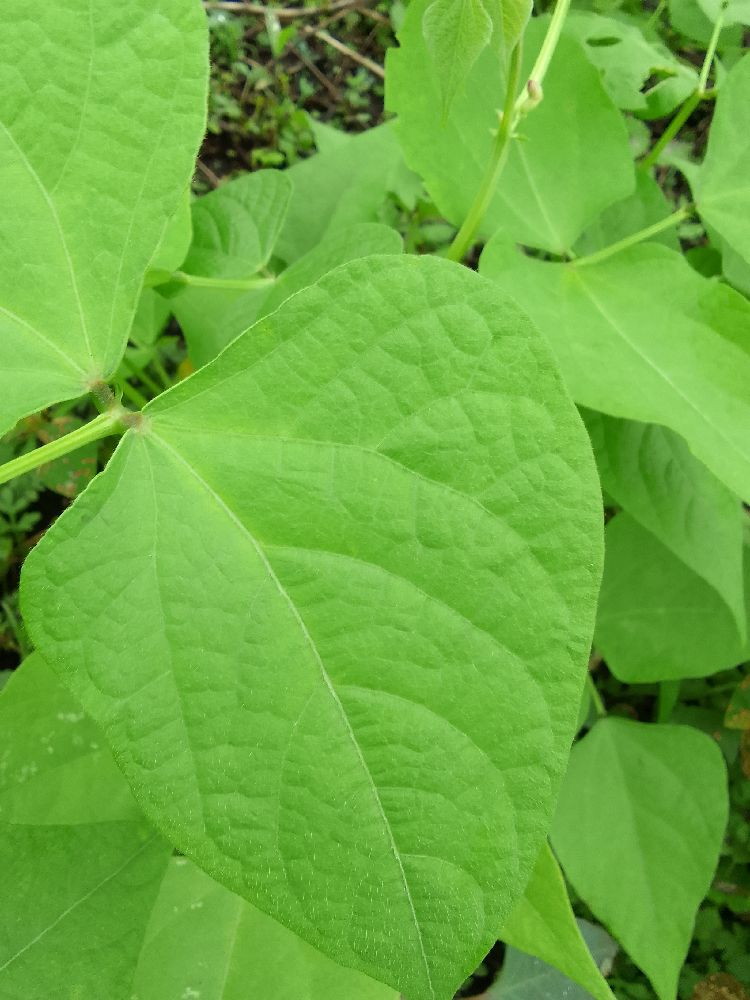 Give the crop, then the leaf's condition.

common bean, healthy
